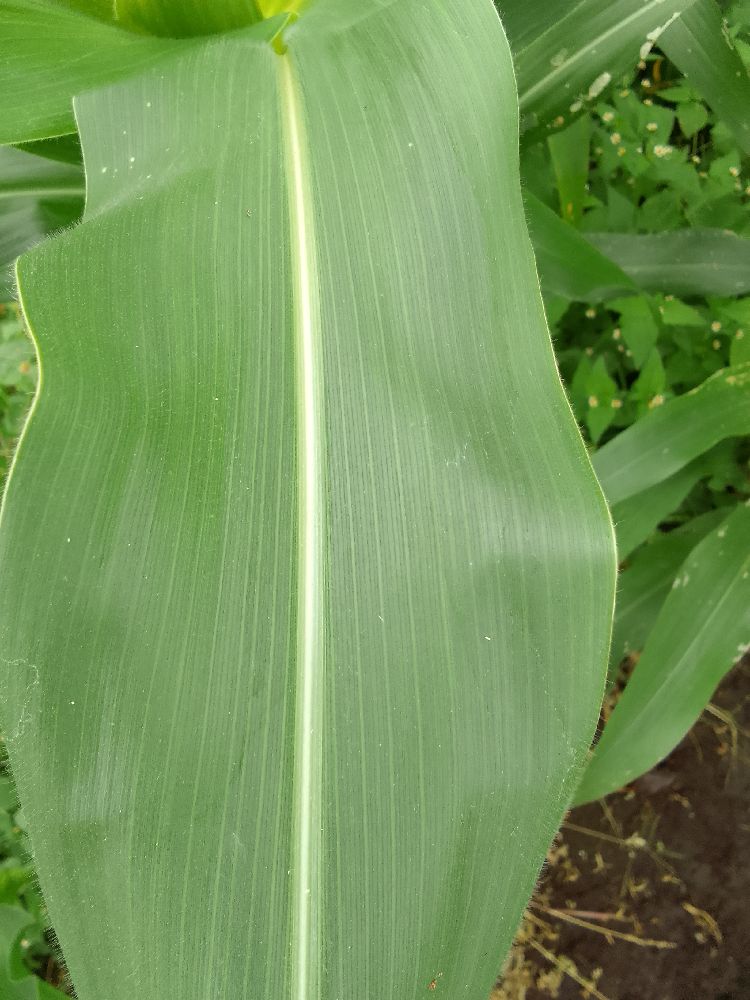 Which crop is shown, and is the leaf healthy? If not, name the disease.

maize, healthy
